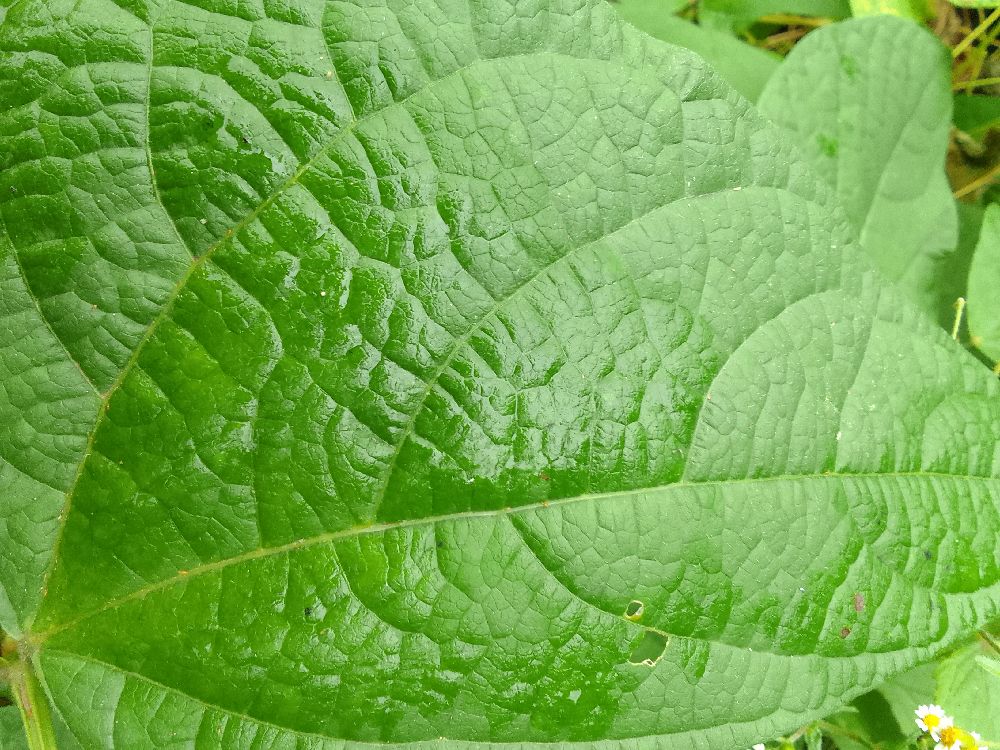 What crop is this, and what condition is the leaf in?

common bean, healthy
